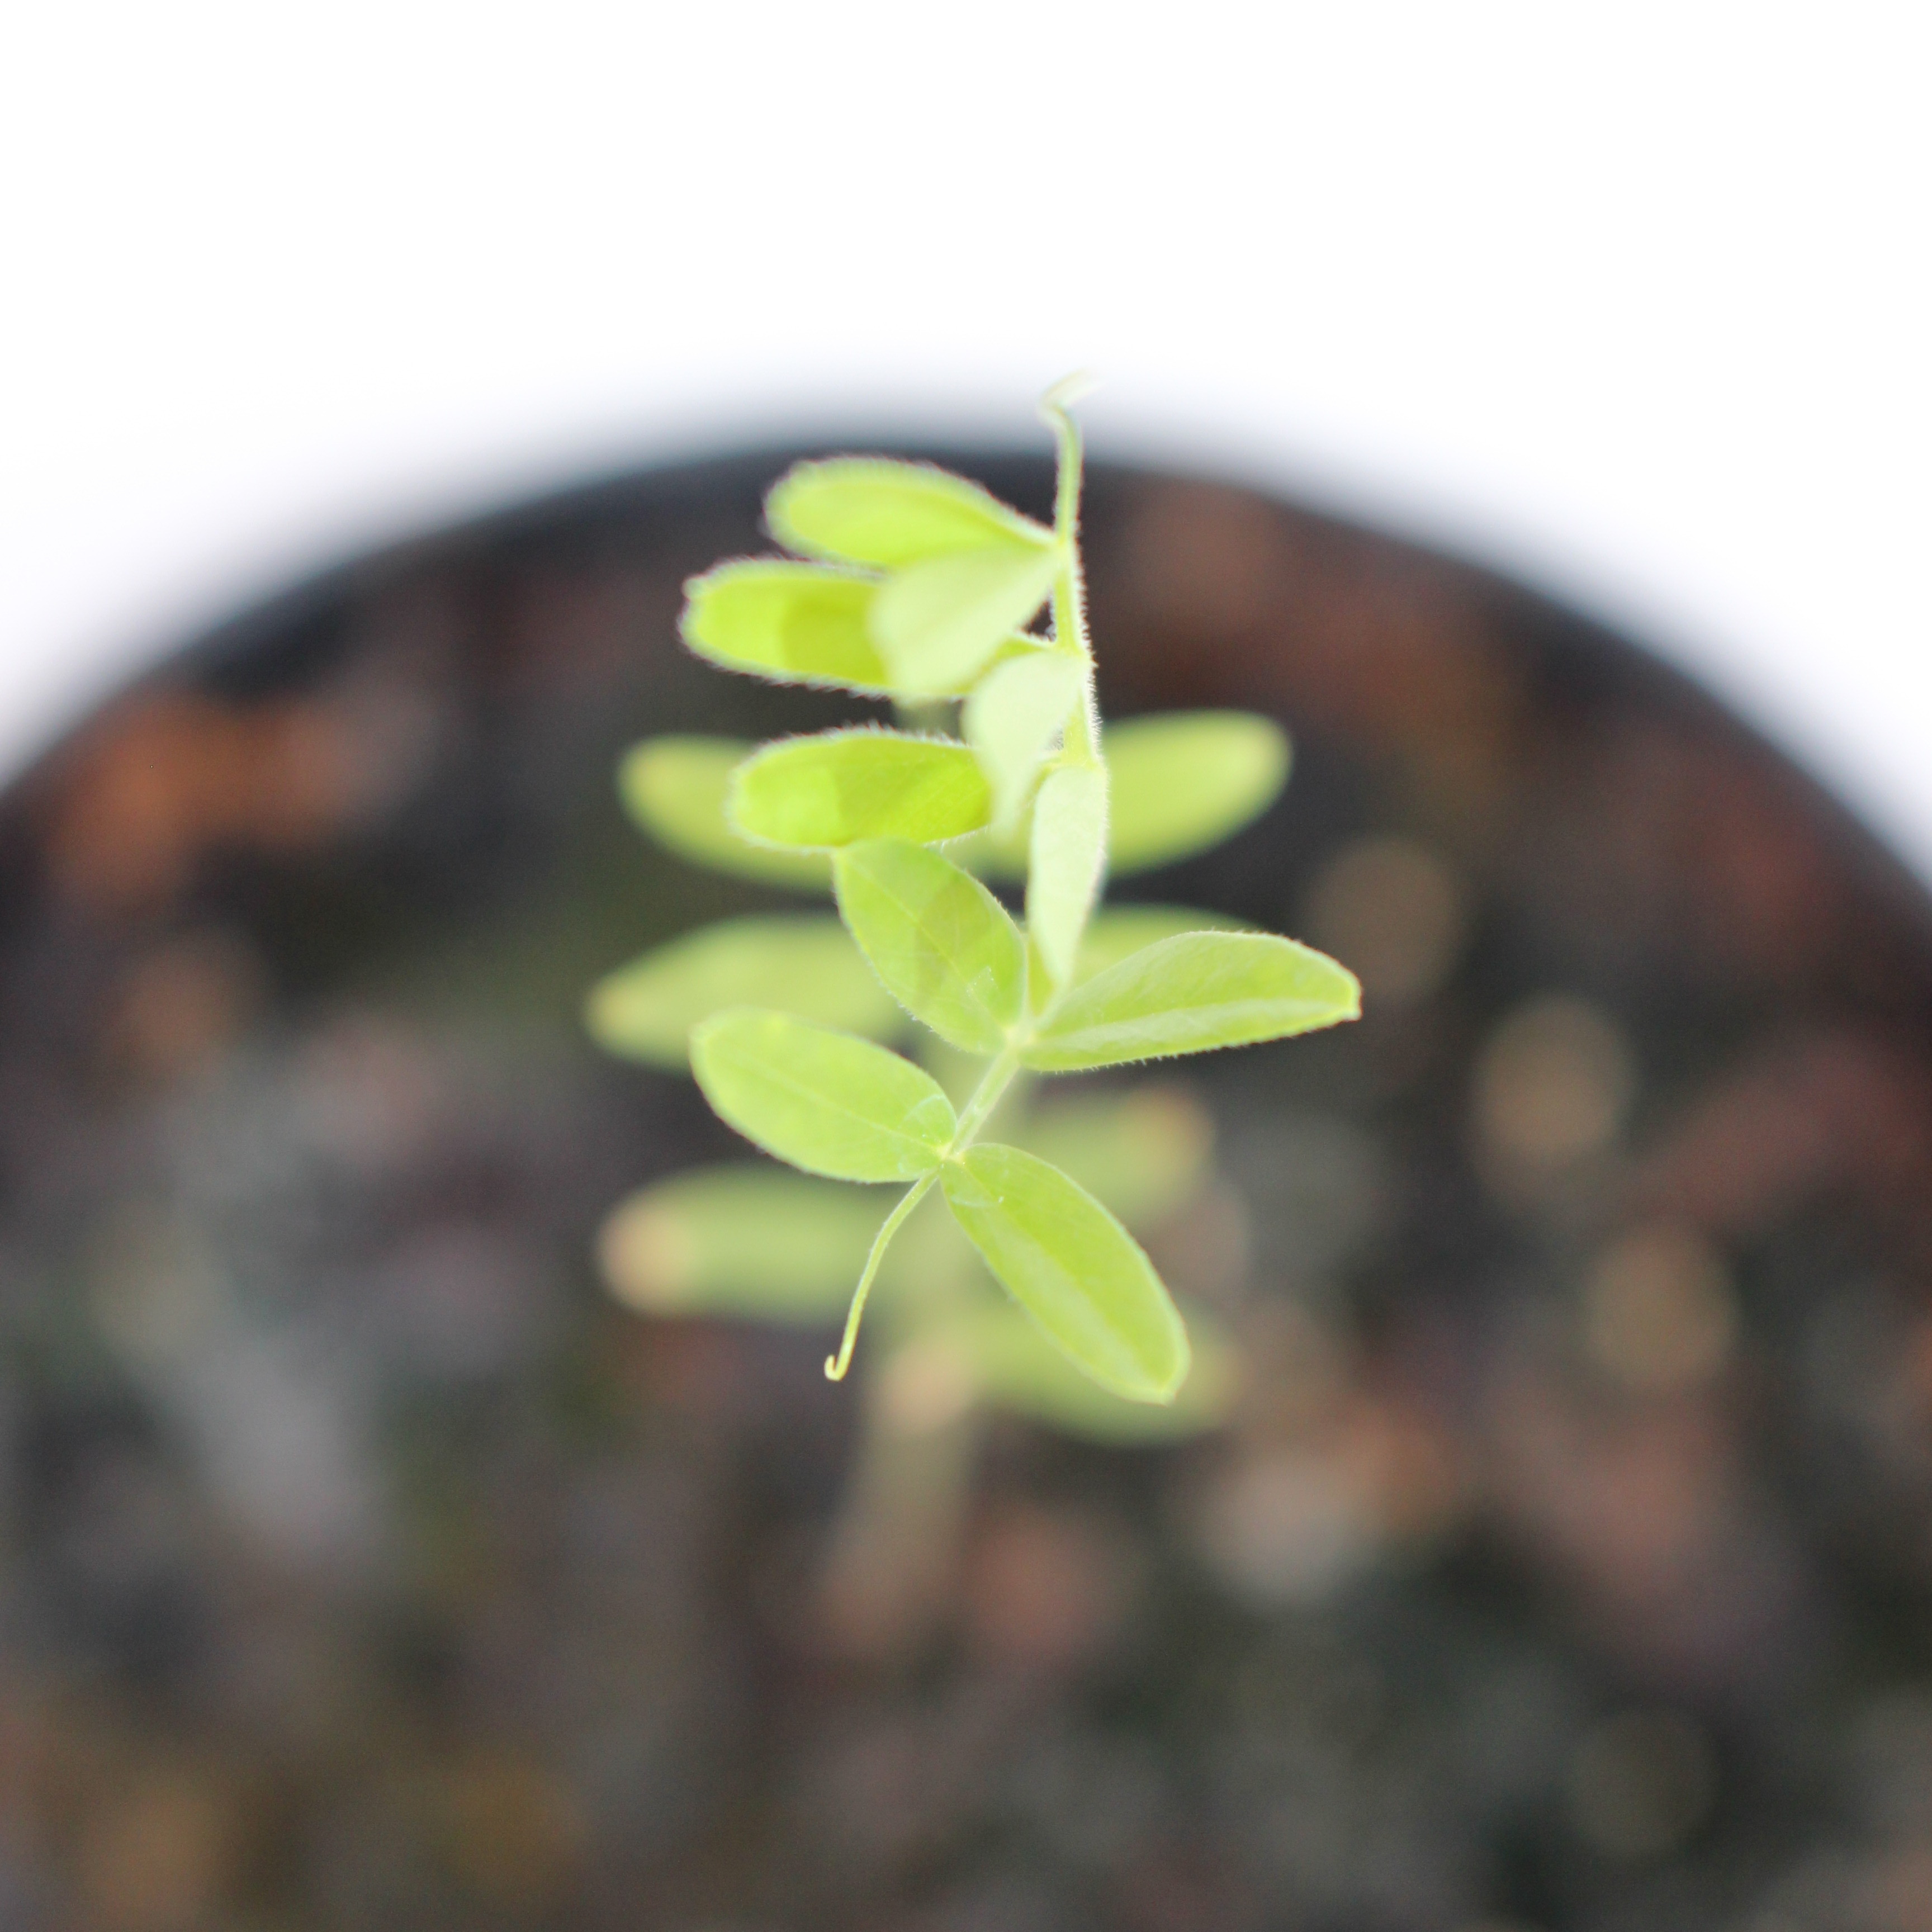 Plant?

Vicia sativa
